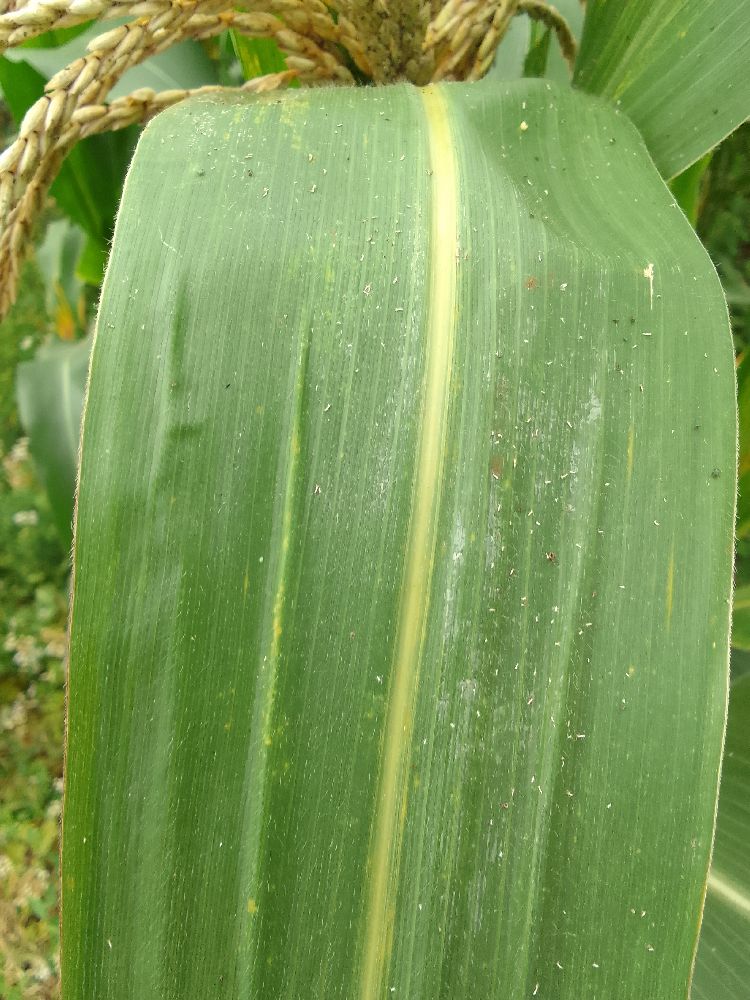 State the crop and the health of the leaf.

maize, healthy
